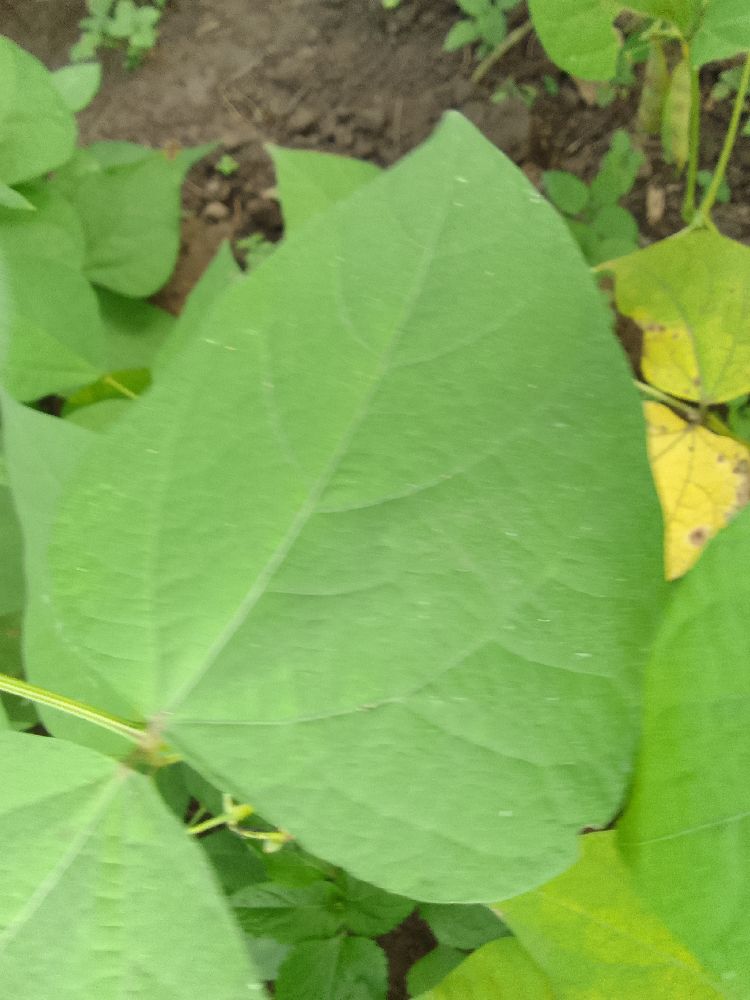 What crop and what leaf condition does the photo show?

common bean, healthy
